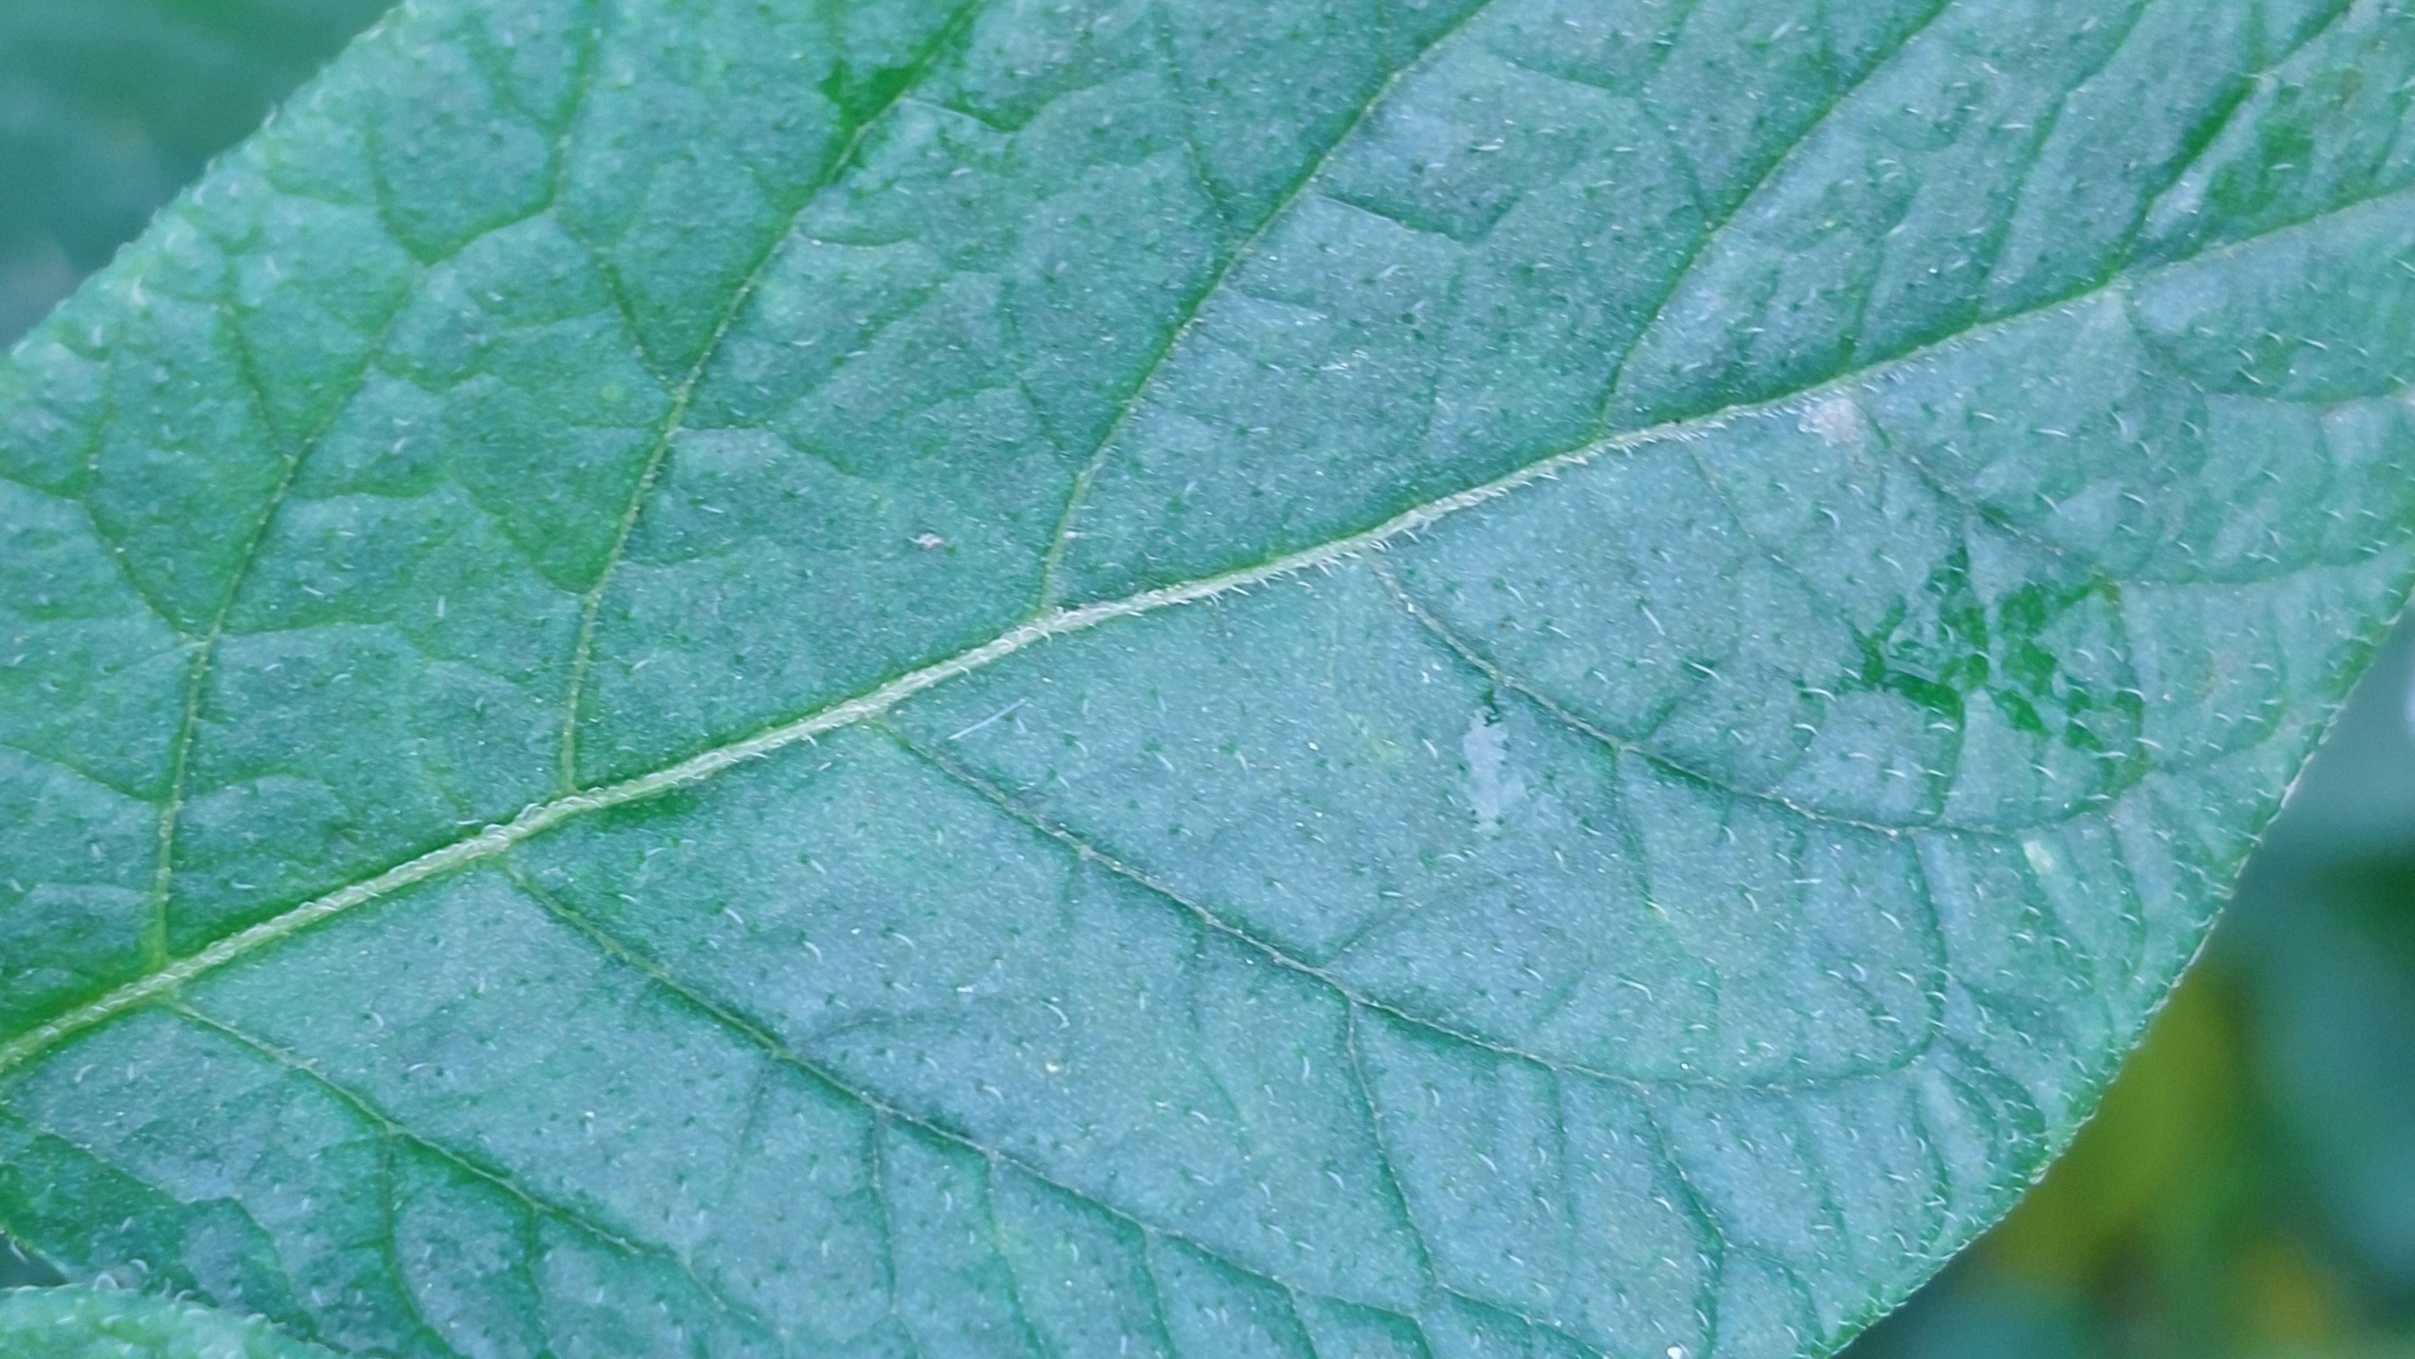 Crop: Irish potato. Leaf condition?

healthy
